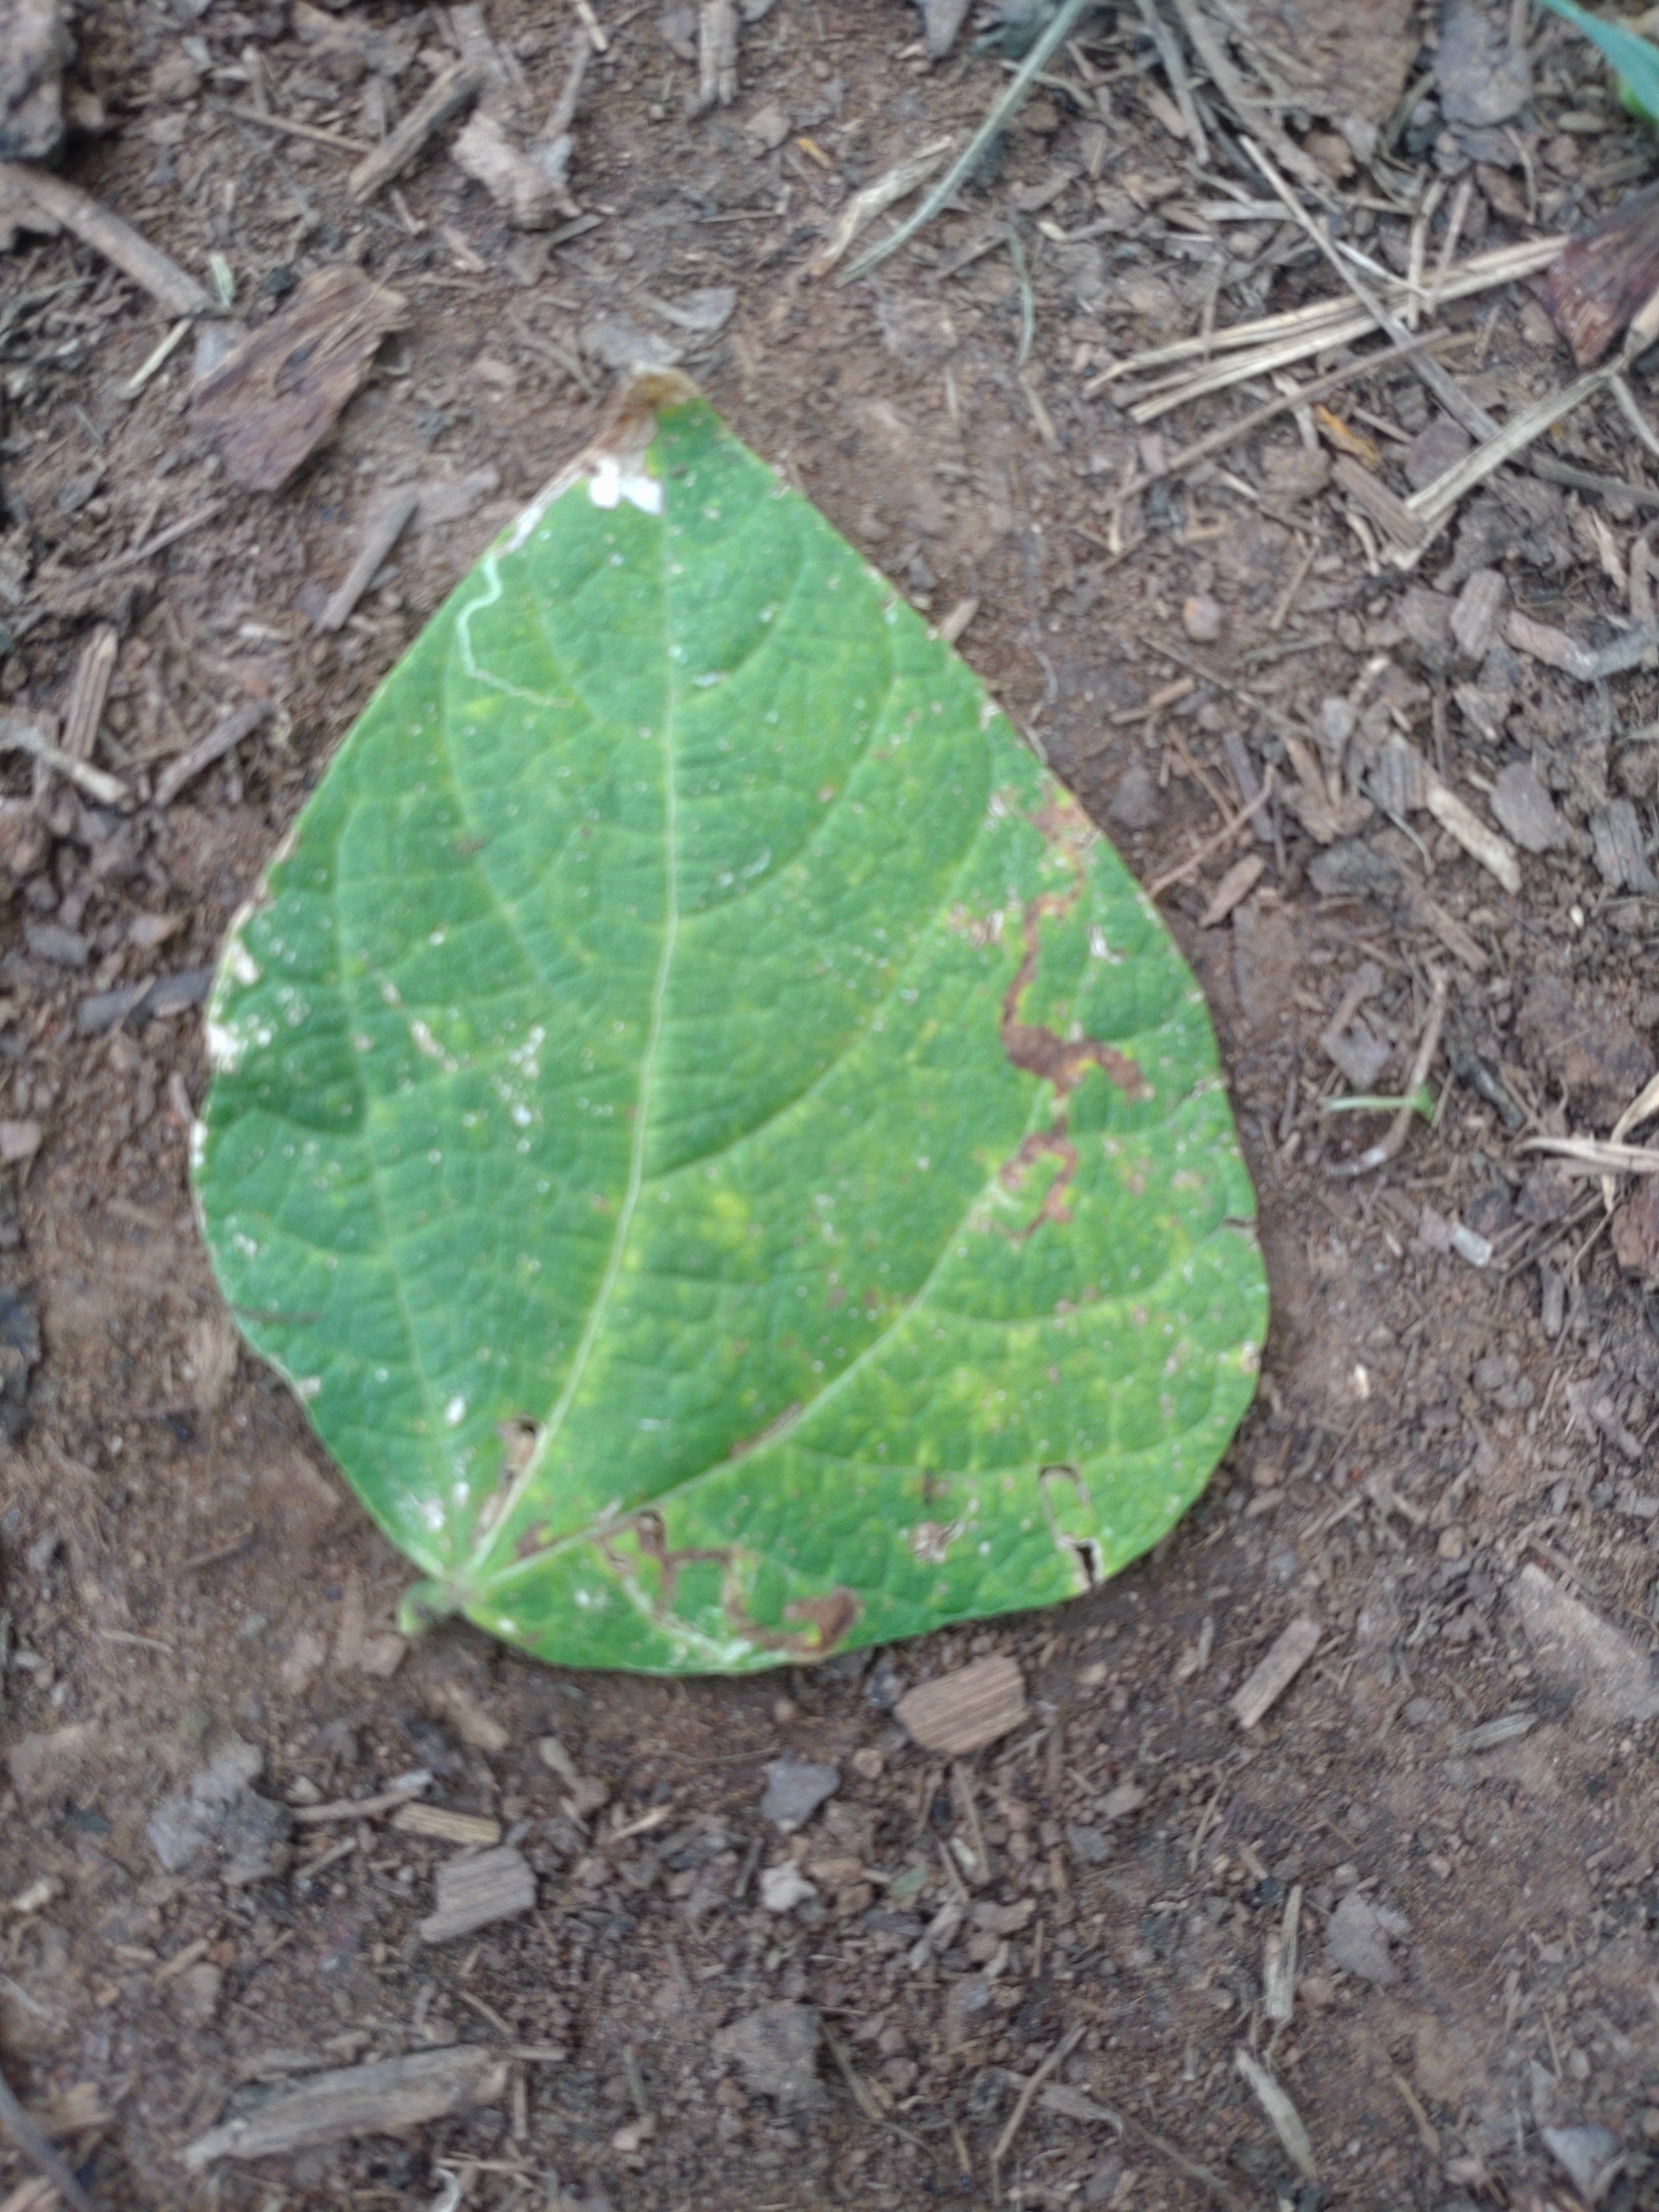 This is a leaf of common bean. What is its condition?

anthracnose
